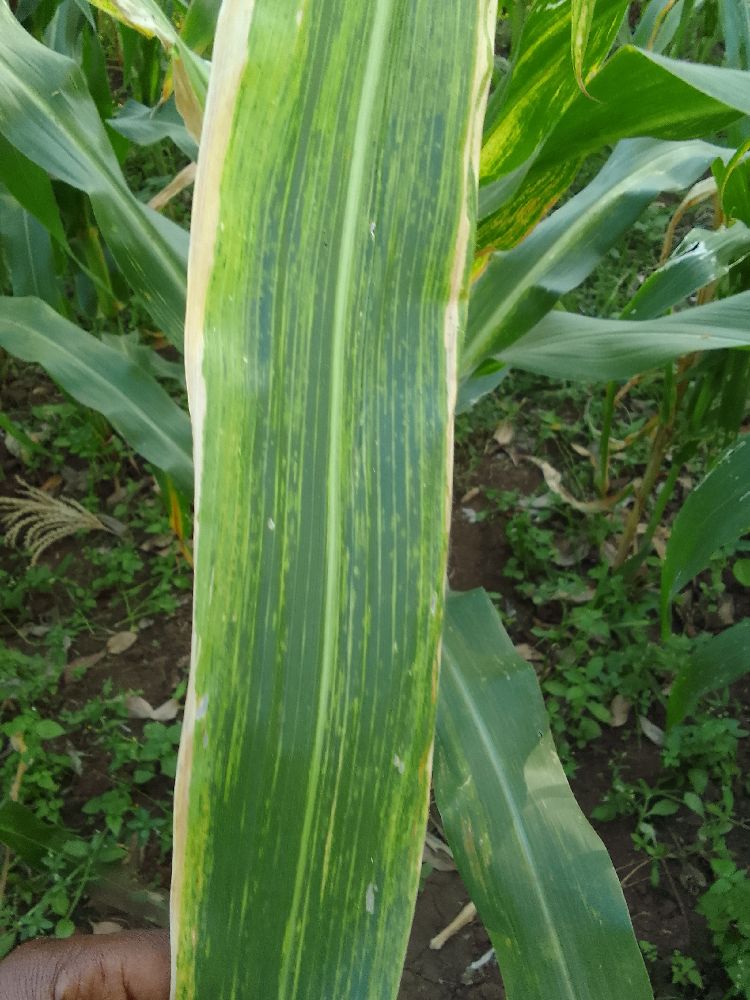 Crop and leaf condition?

maize, maize lethal necrosis
